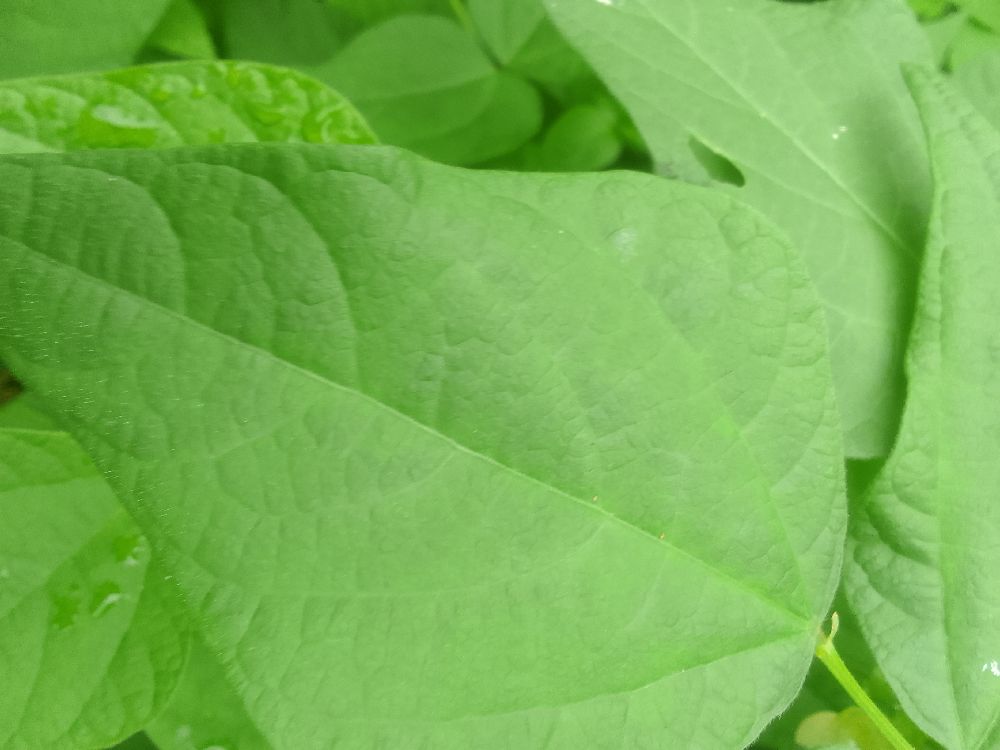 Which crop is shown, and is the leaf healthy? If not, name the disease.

common bean, healthy
